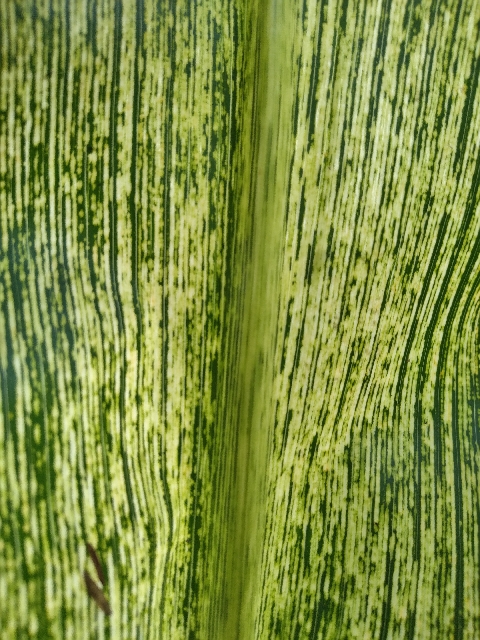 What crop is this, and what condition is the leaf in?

maize, maize streak virus
